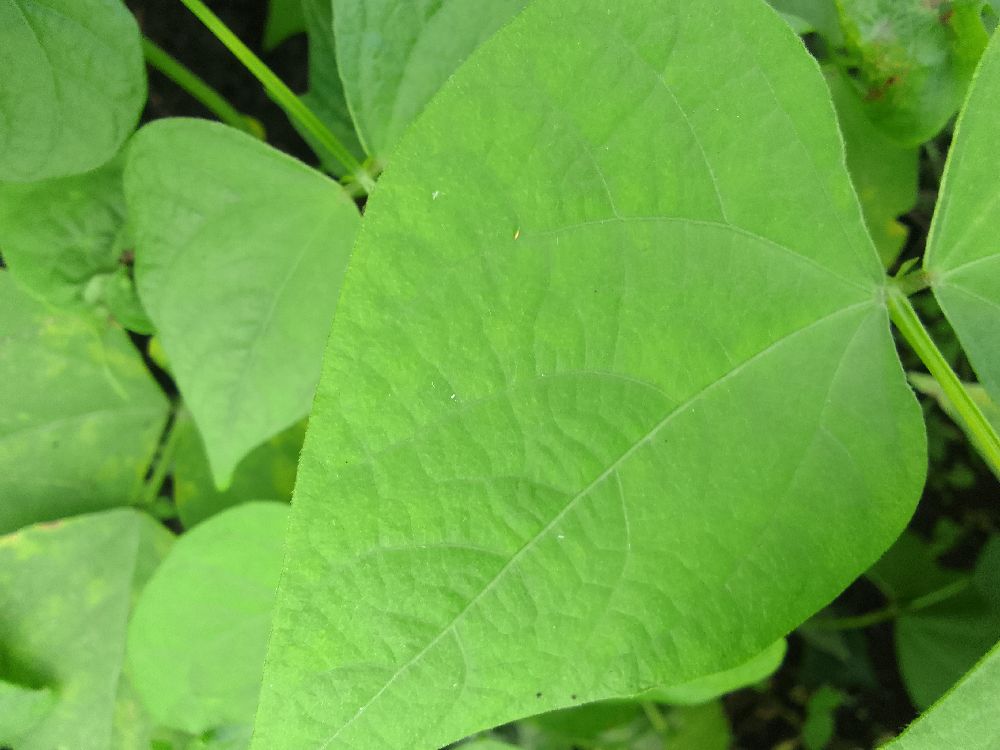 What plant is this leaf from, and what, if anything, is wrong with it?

common bean, healthy
